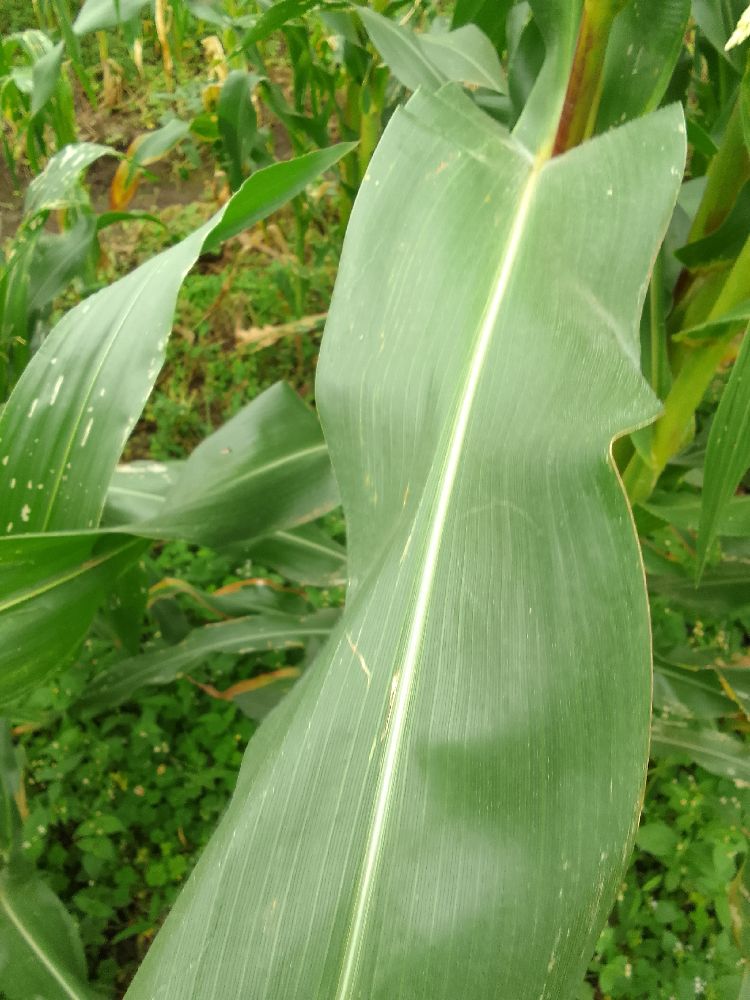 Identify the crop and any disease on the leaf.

maize, healthy
